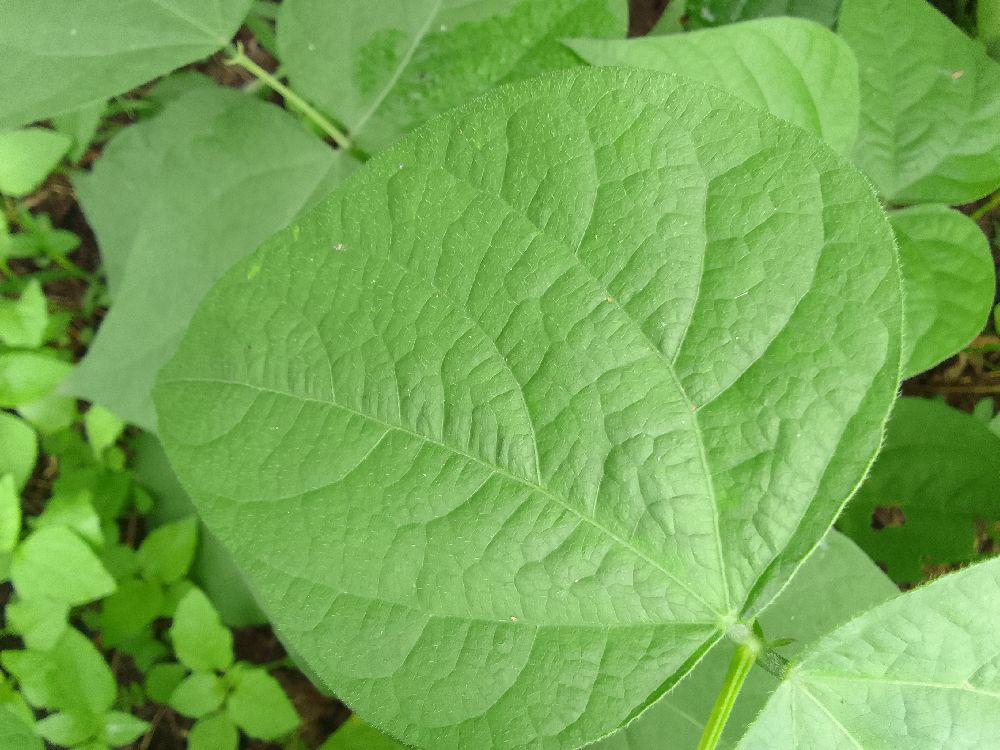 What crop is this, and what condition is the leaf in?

common bean, healthy
